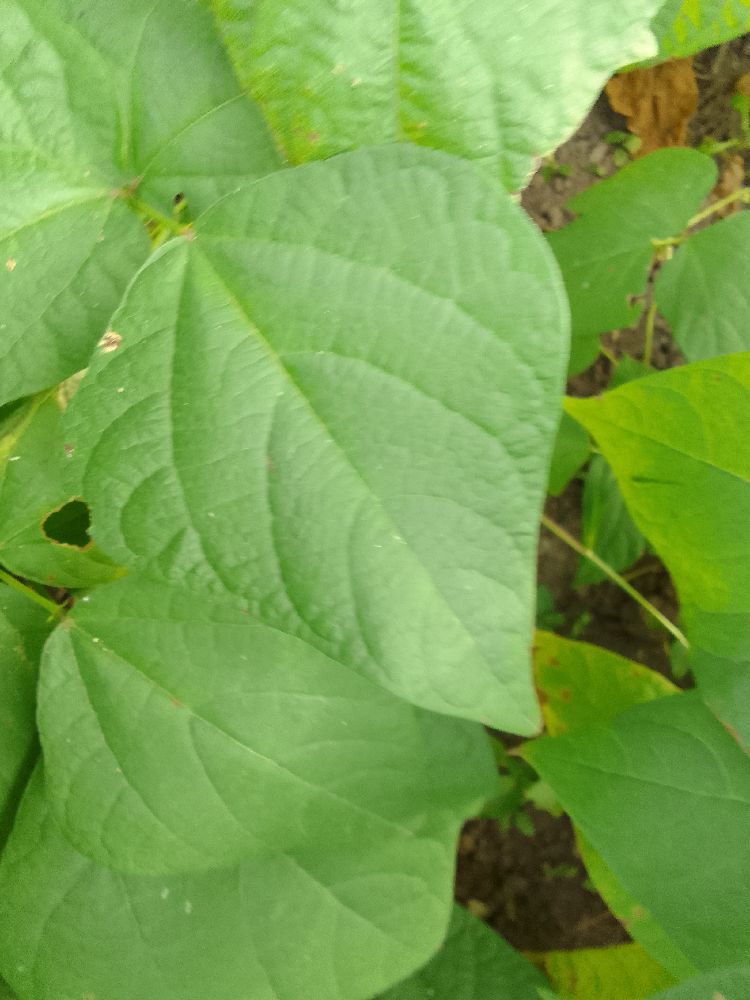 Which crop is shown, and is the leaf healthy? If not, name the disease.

common bean, healthy
